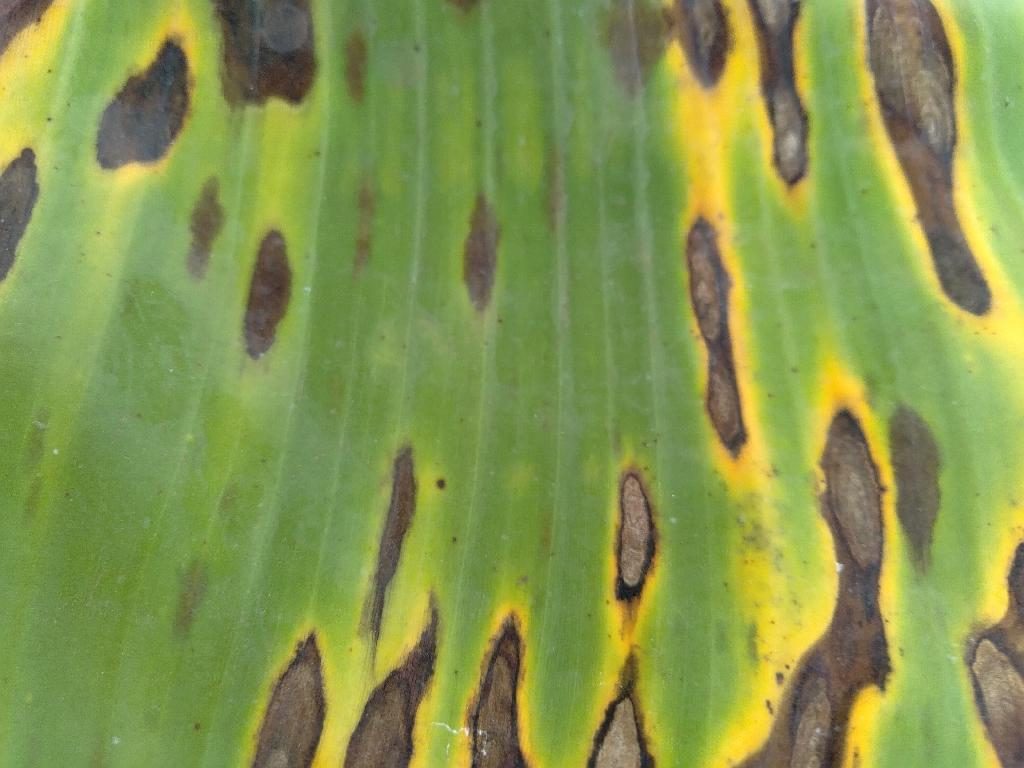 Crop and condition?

banana, black sigatoka
